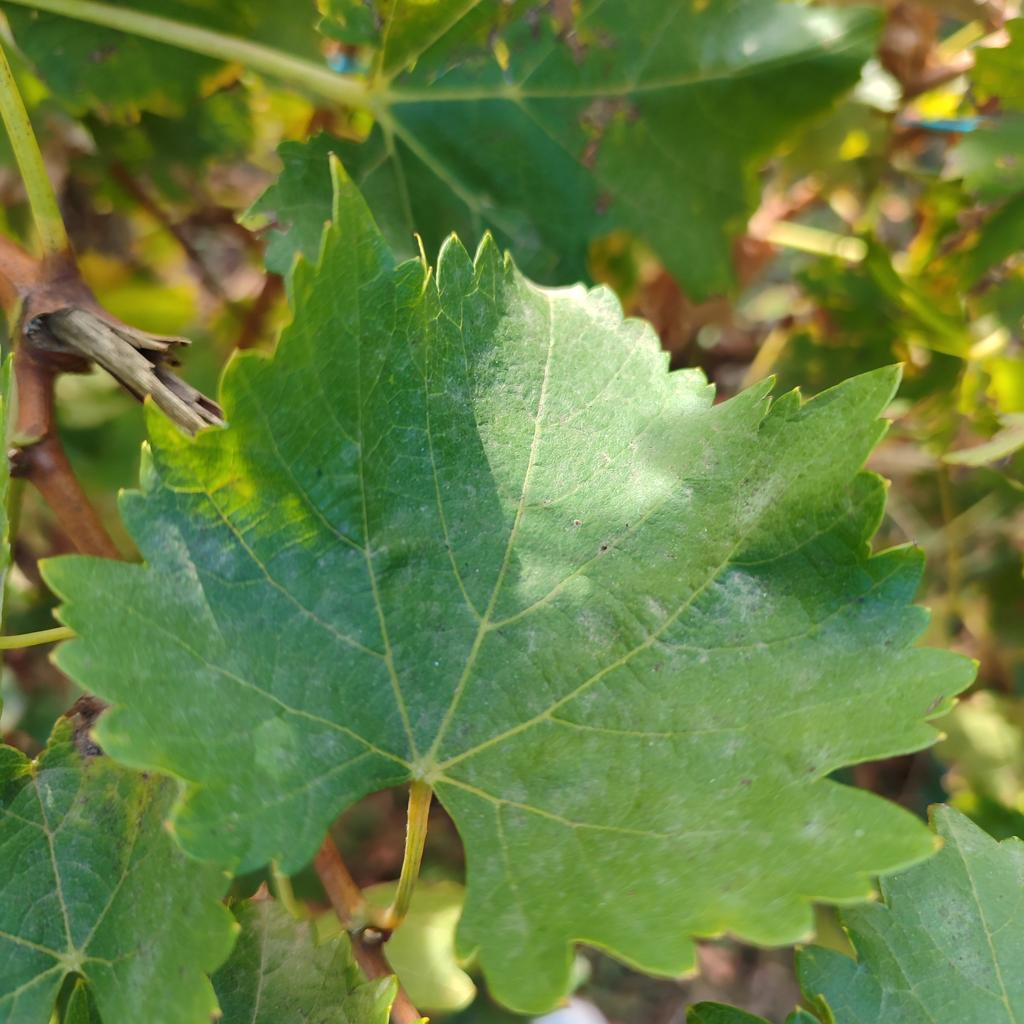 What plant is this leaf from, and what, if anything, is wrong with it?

grapevine, powdery mildew
